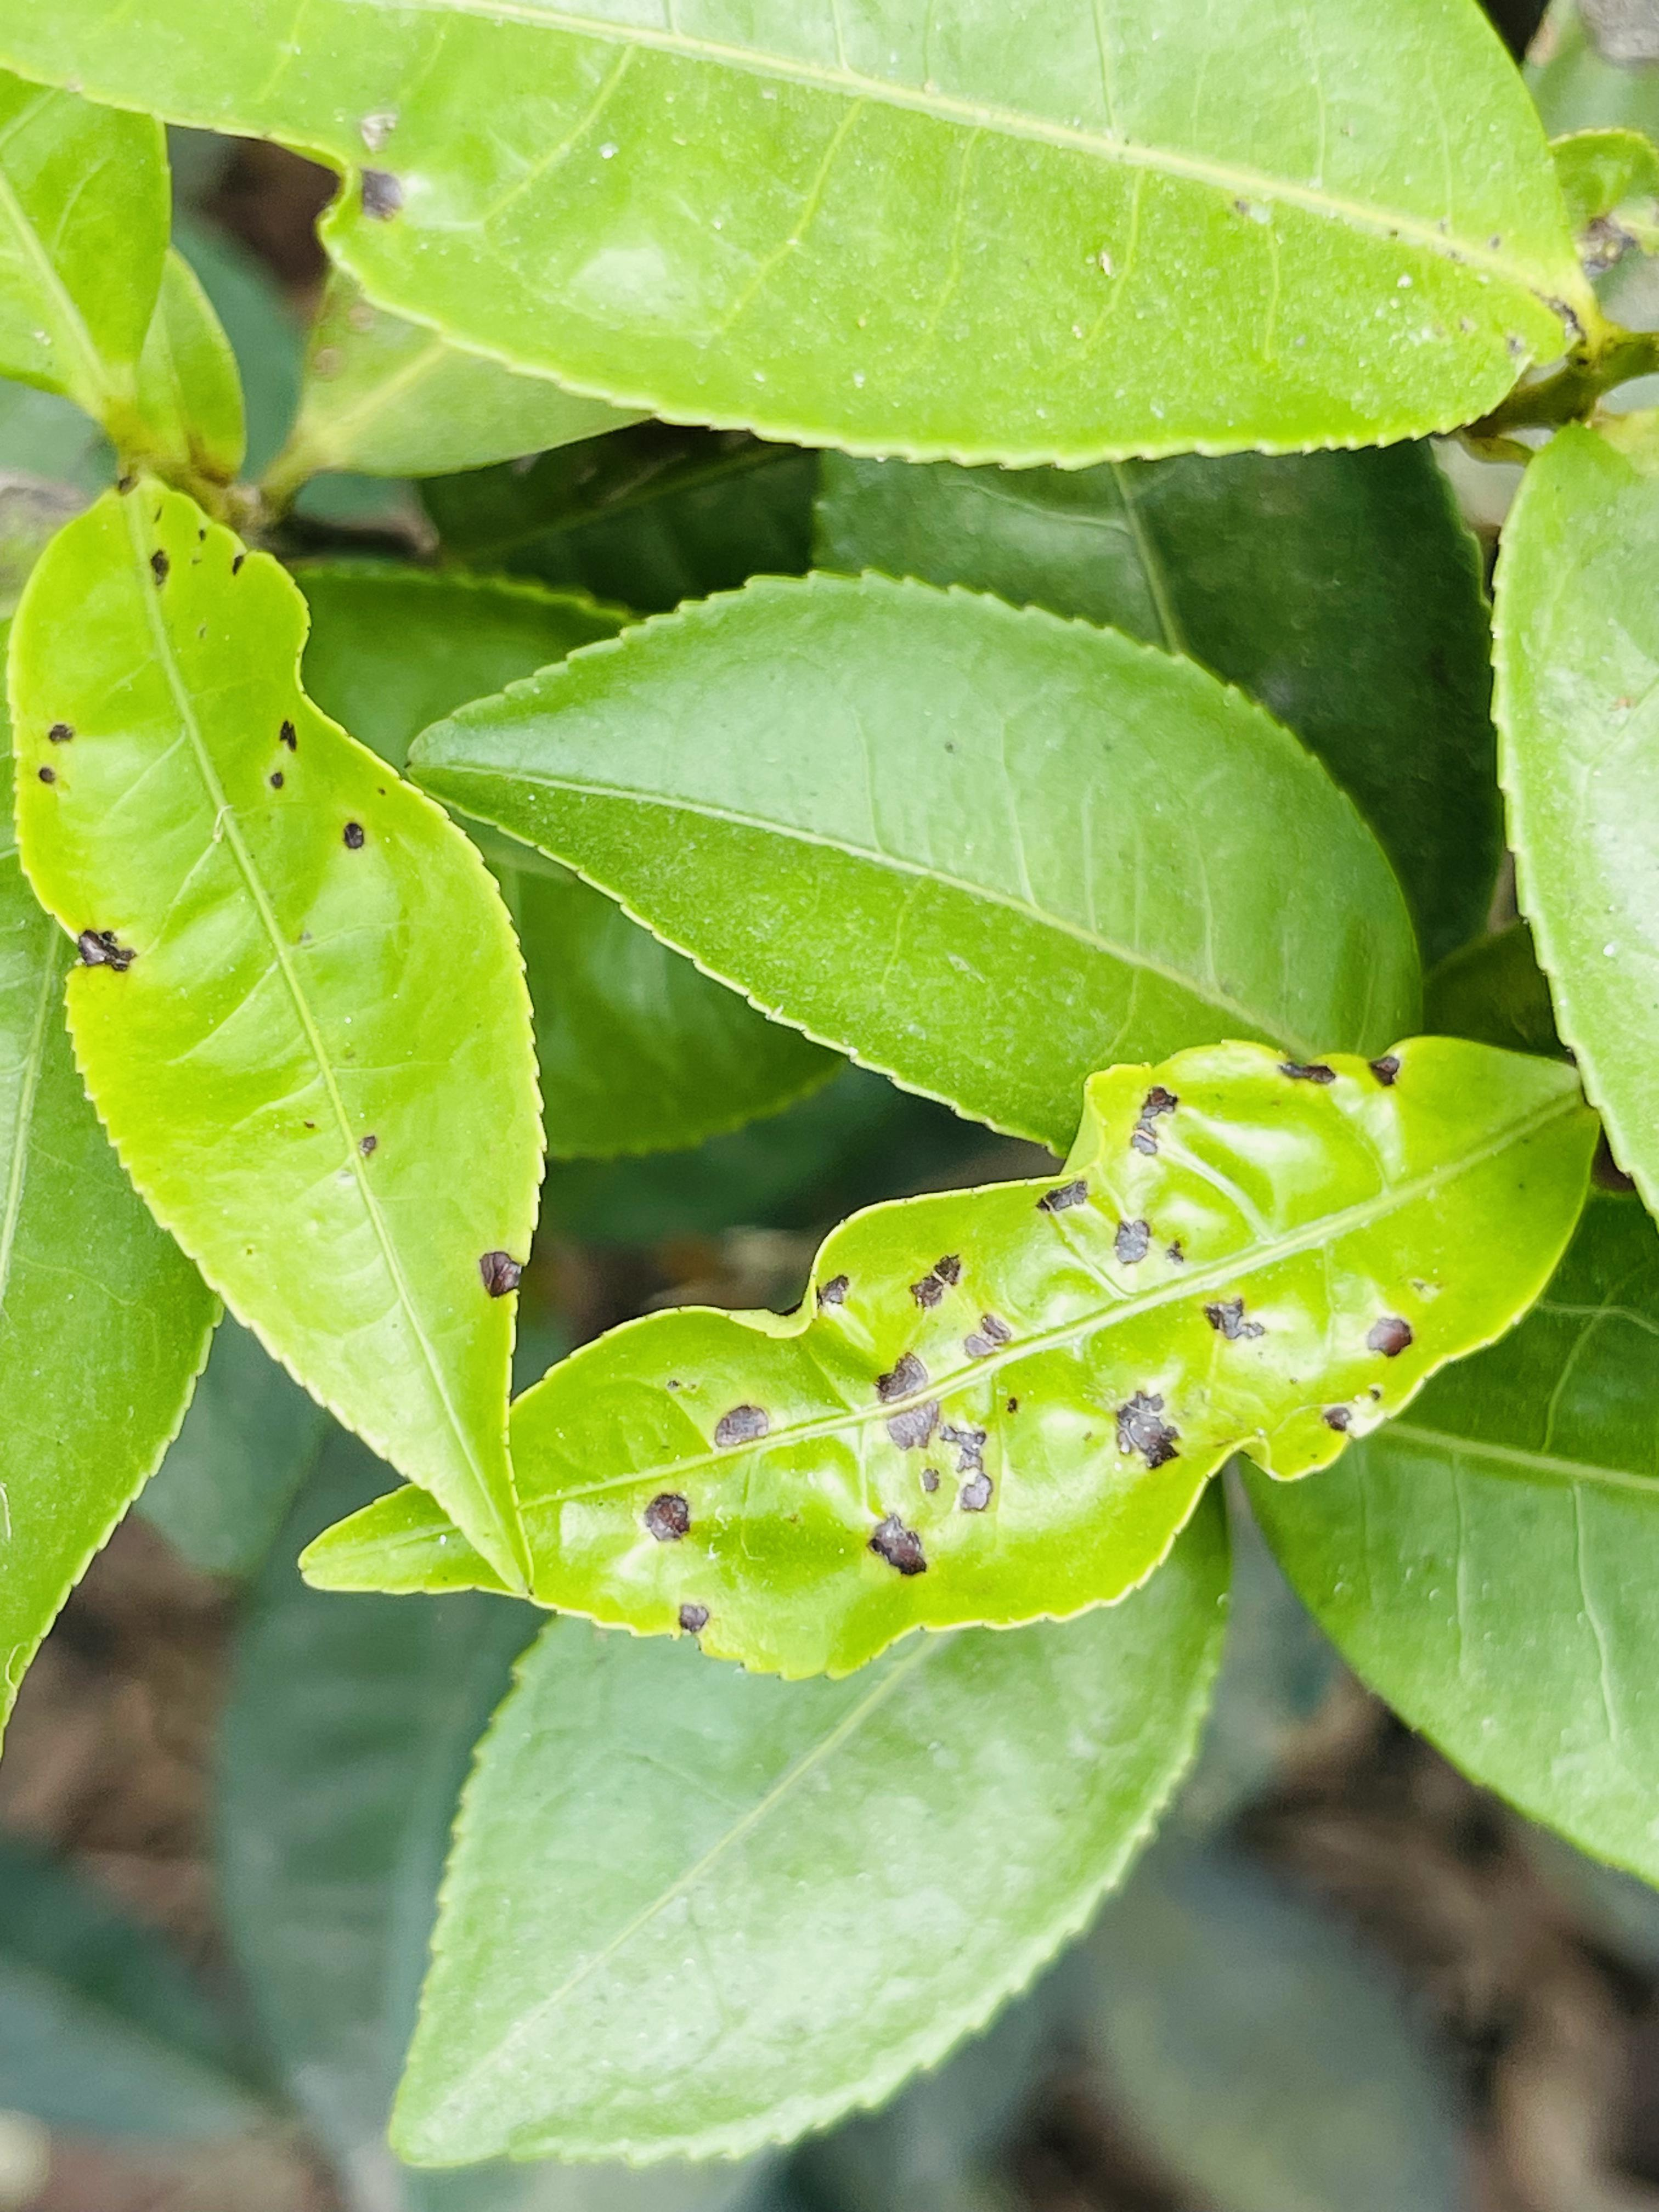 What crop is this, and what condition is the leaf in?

tea, helopeltis
